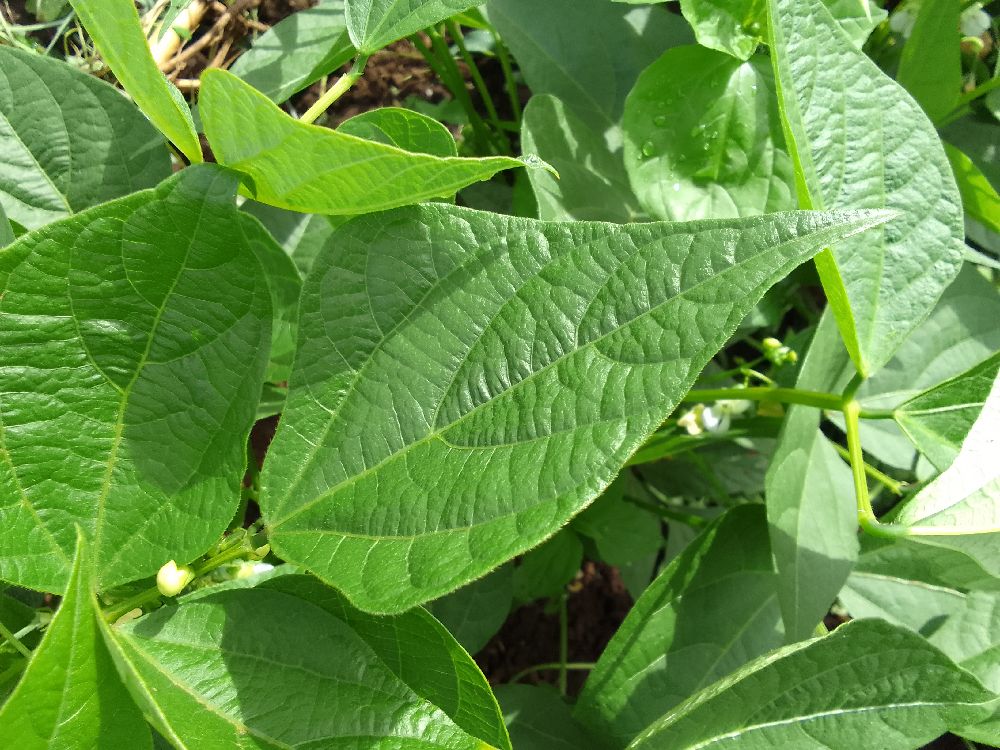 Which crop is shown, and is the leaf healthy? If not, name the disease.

common bean, healthy
